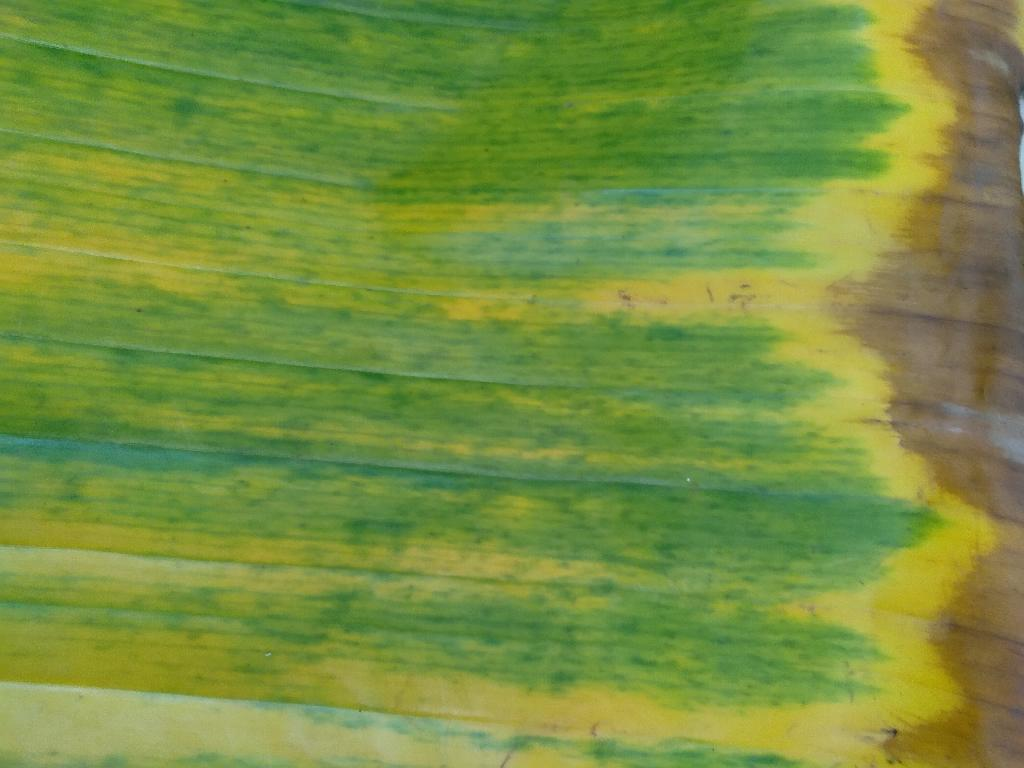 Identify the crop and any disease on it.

banana, fusarium wilt race 1
